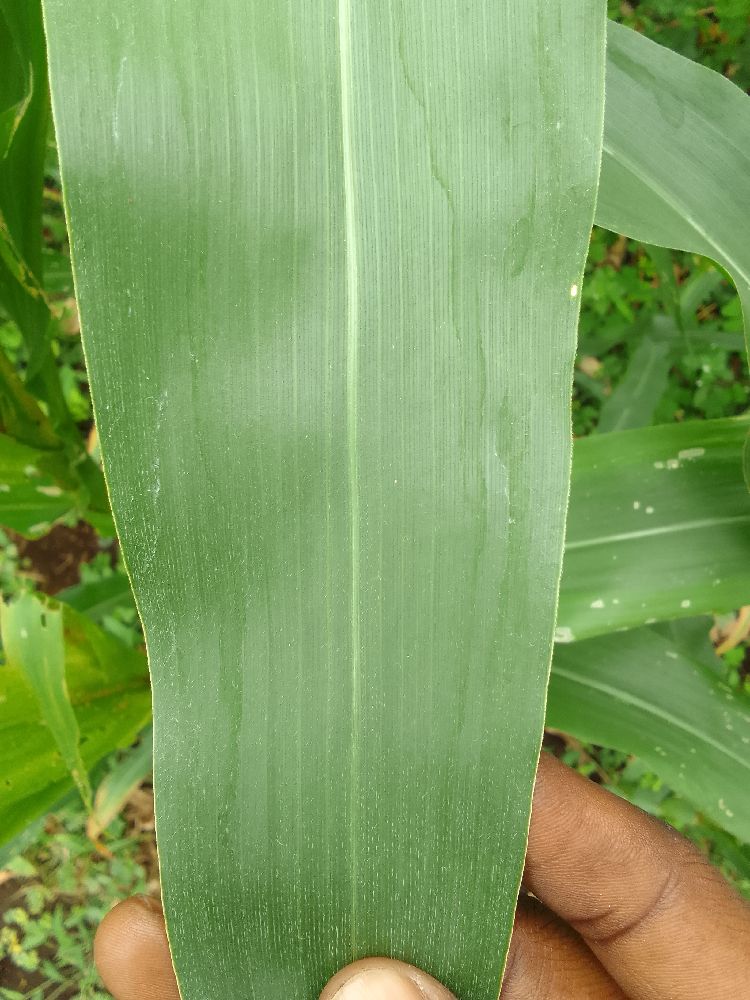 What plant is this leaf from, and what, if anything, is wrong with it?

maize, healthy
